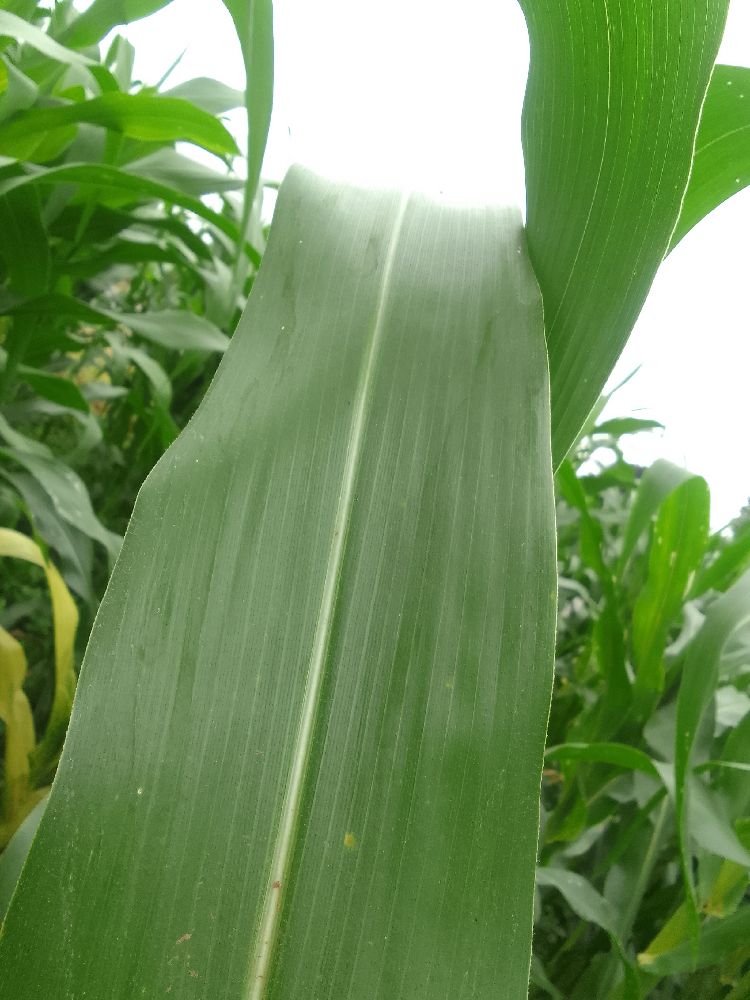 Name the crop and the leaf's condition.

maize, healthy
